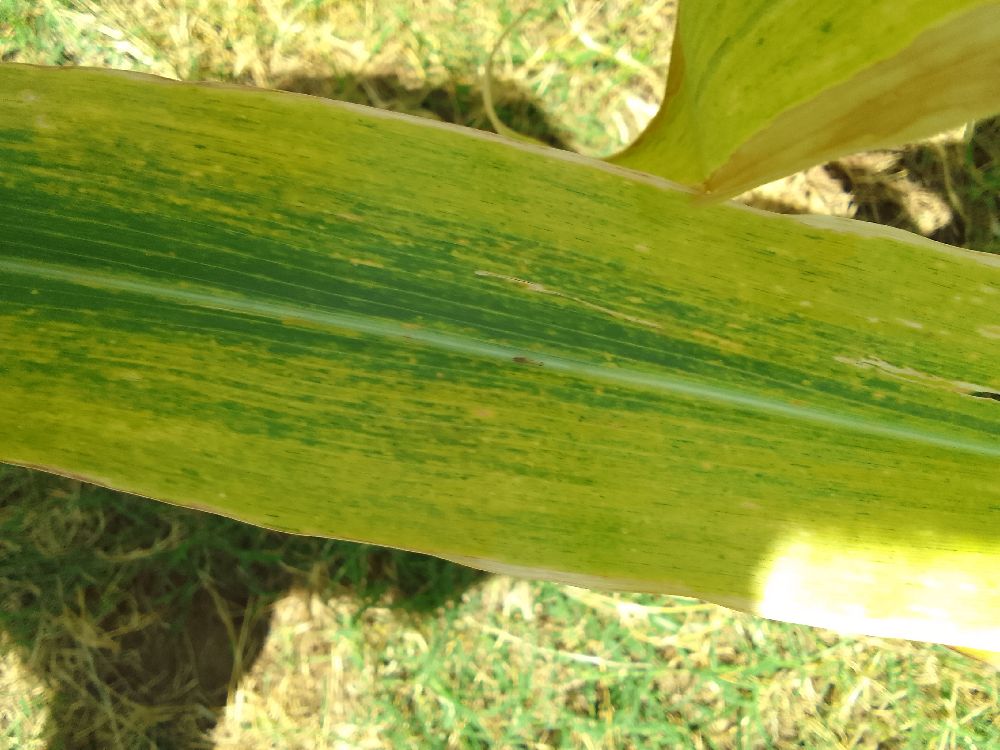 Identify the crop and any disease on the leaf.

maize, maize lethal necrosis
